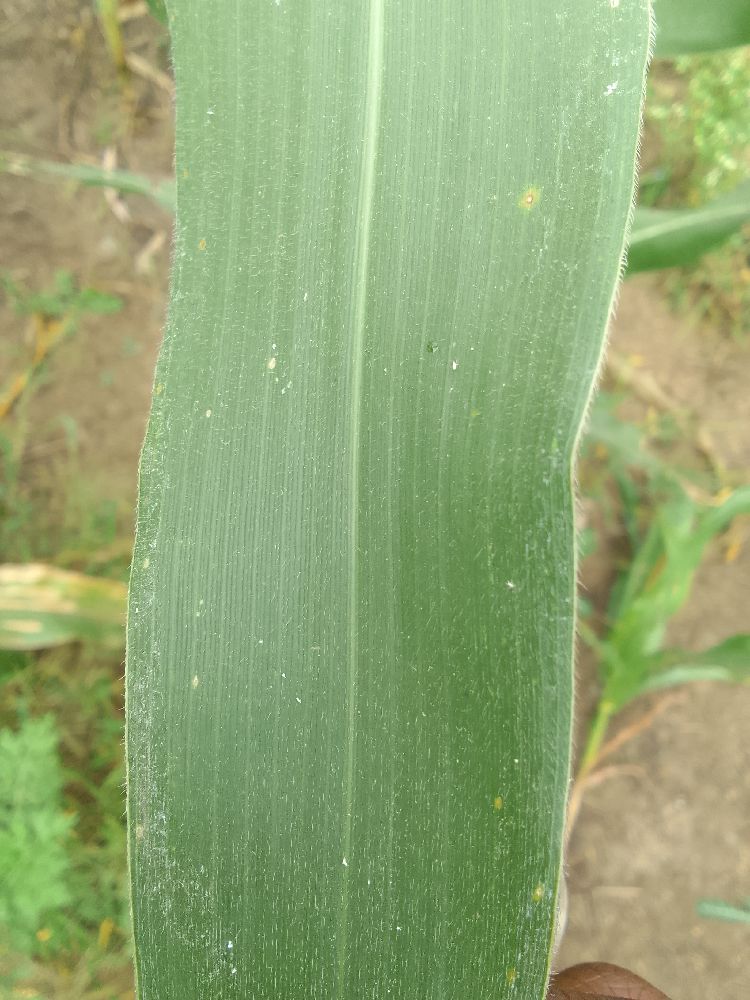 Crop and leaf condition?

maize, healthy
